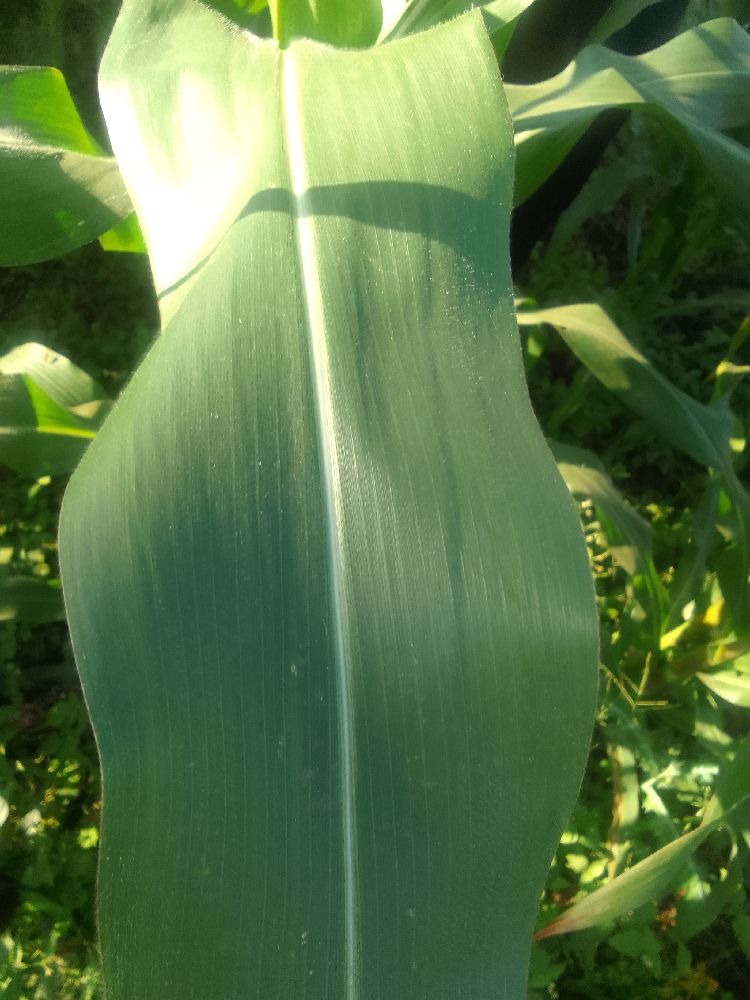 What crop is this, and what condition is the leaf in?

maize, healthy
